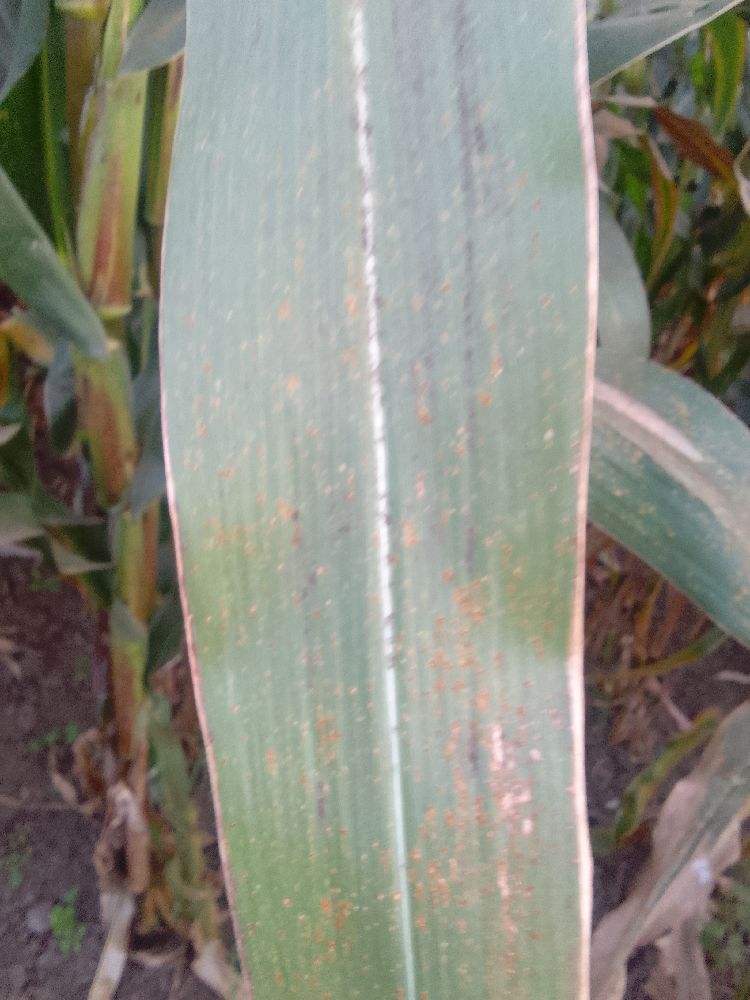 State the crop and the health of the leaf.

maize, healthy
